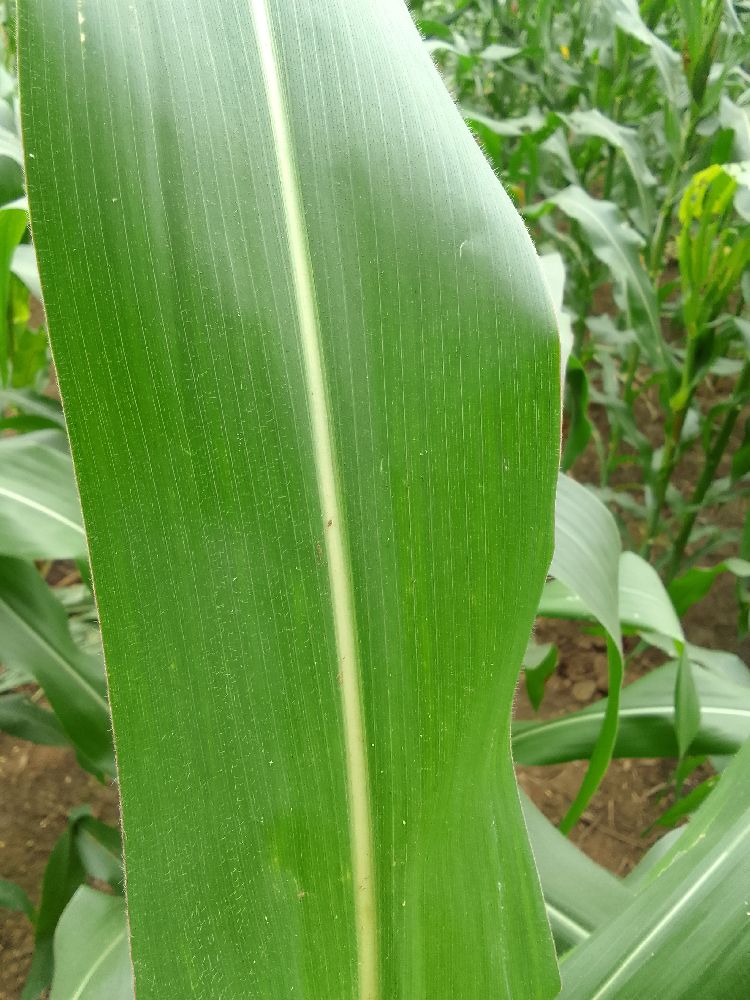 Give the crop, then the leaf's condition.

maize, healthy
